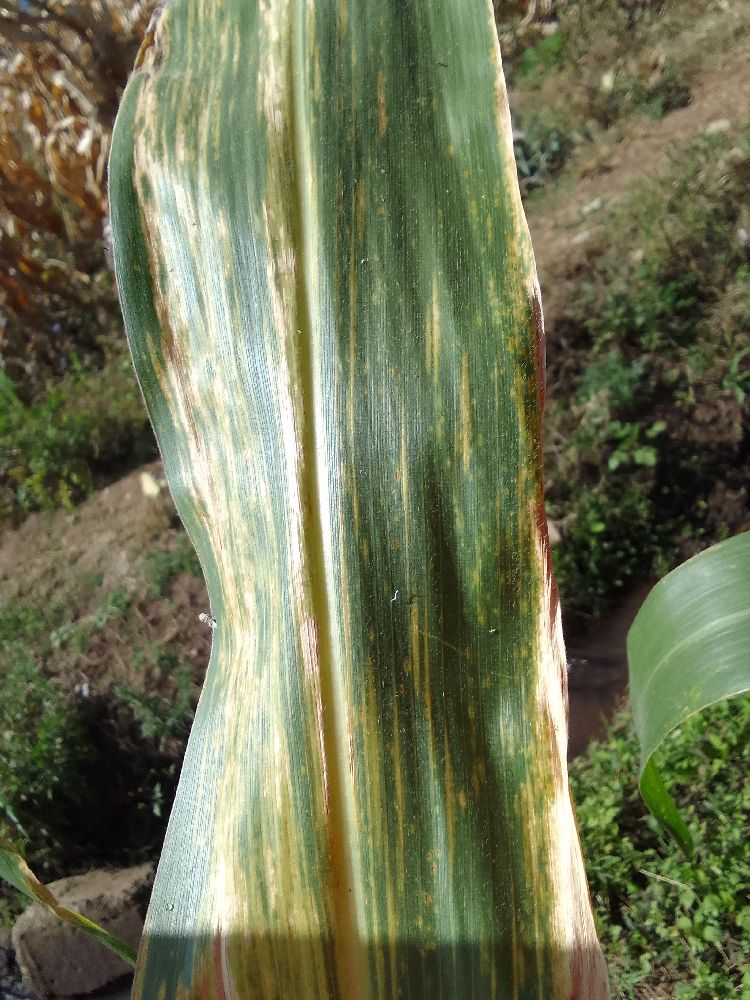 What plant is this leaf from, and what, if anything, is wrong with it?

maize, maize lethal necrosis
